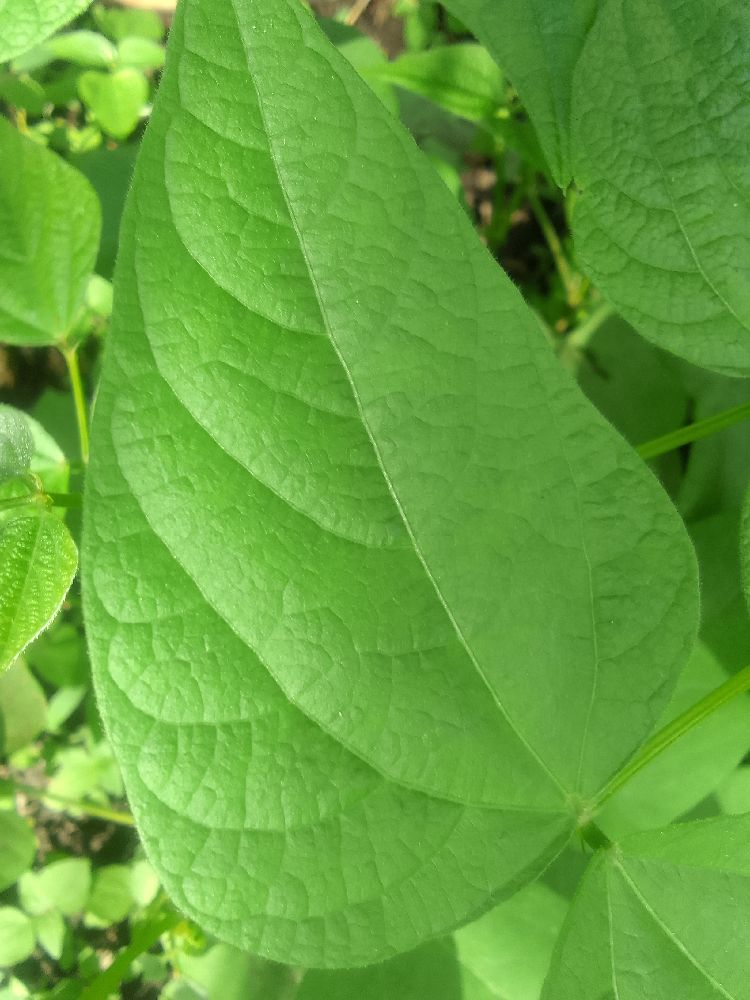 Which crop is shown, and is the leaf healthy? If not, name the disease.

common bean, healthy
